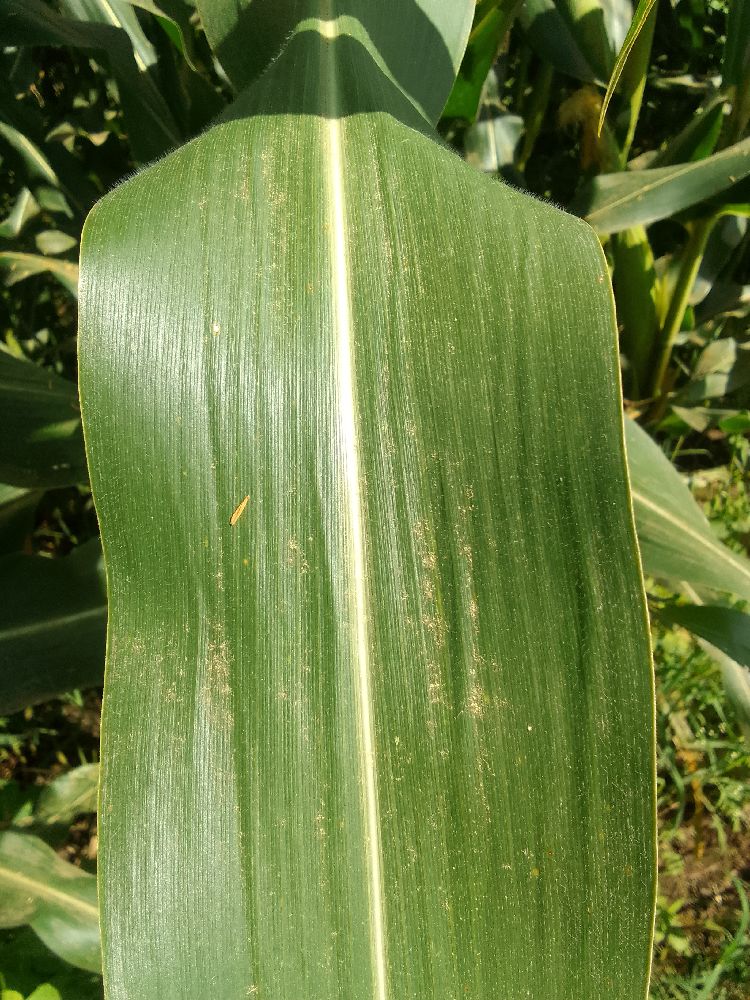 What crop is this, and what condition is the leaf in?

maize, healthy
